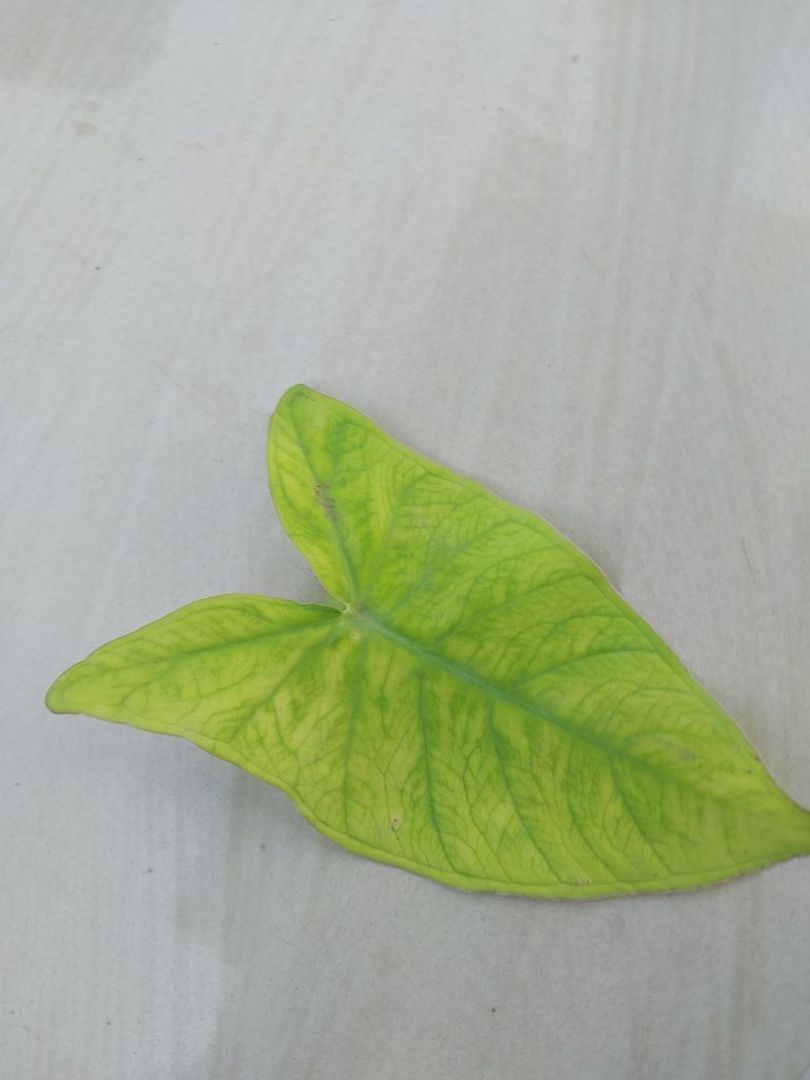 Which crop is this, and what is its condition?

taro, mosaic
